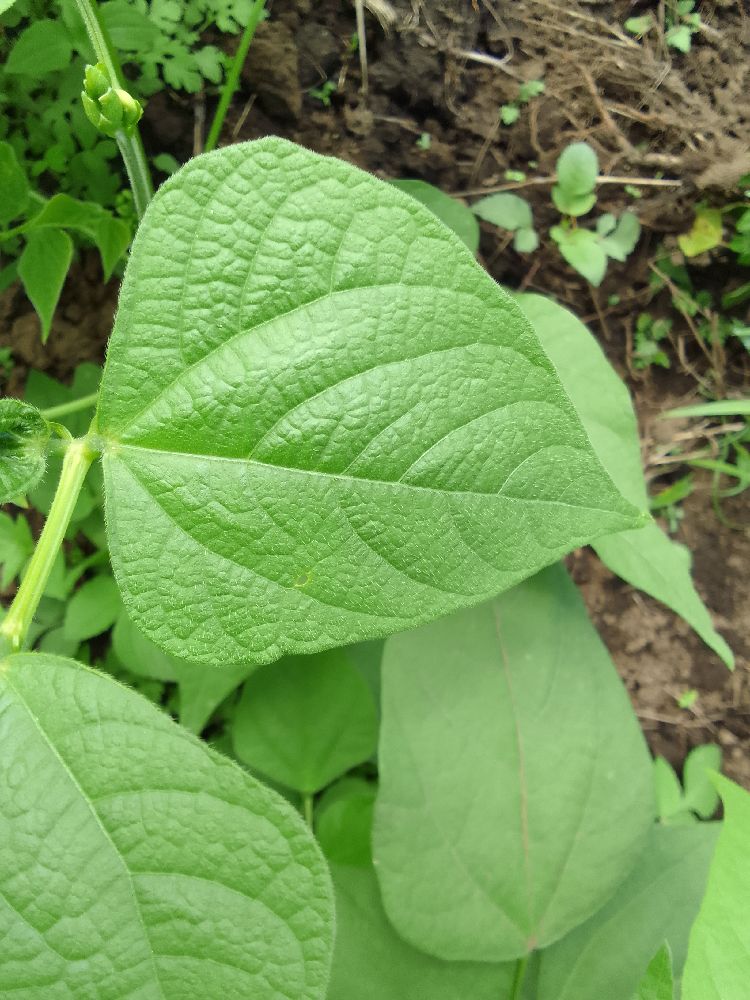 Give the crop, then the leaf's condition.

common bean, healthy
